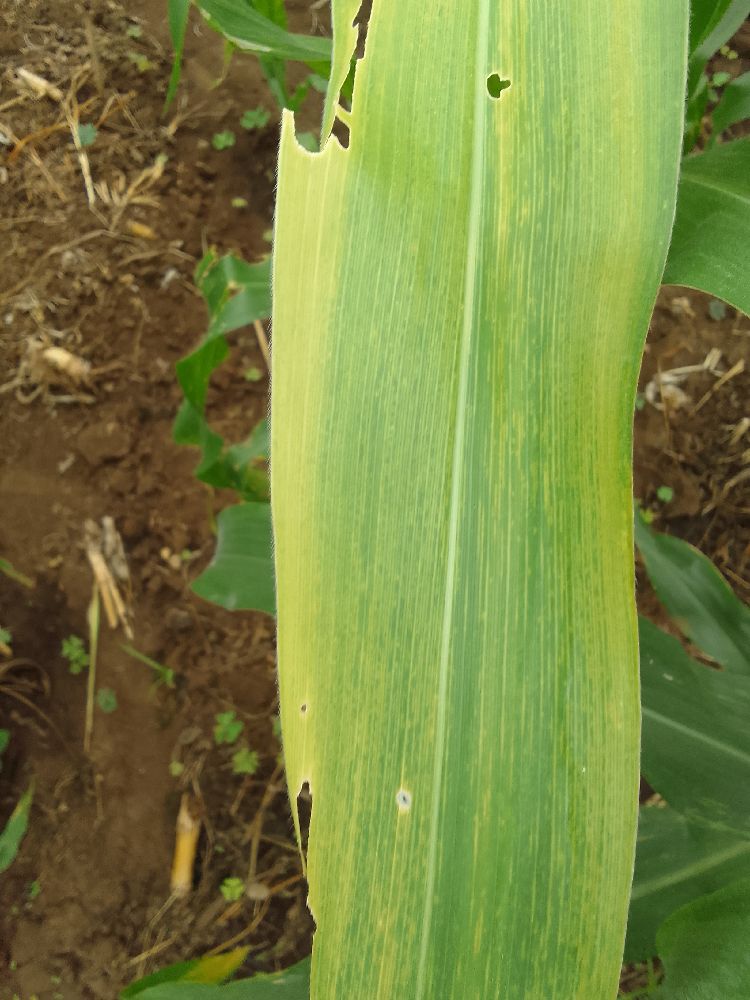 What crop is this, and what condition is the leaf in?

maize, maize lethal necrosis
